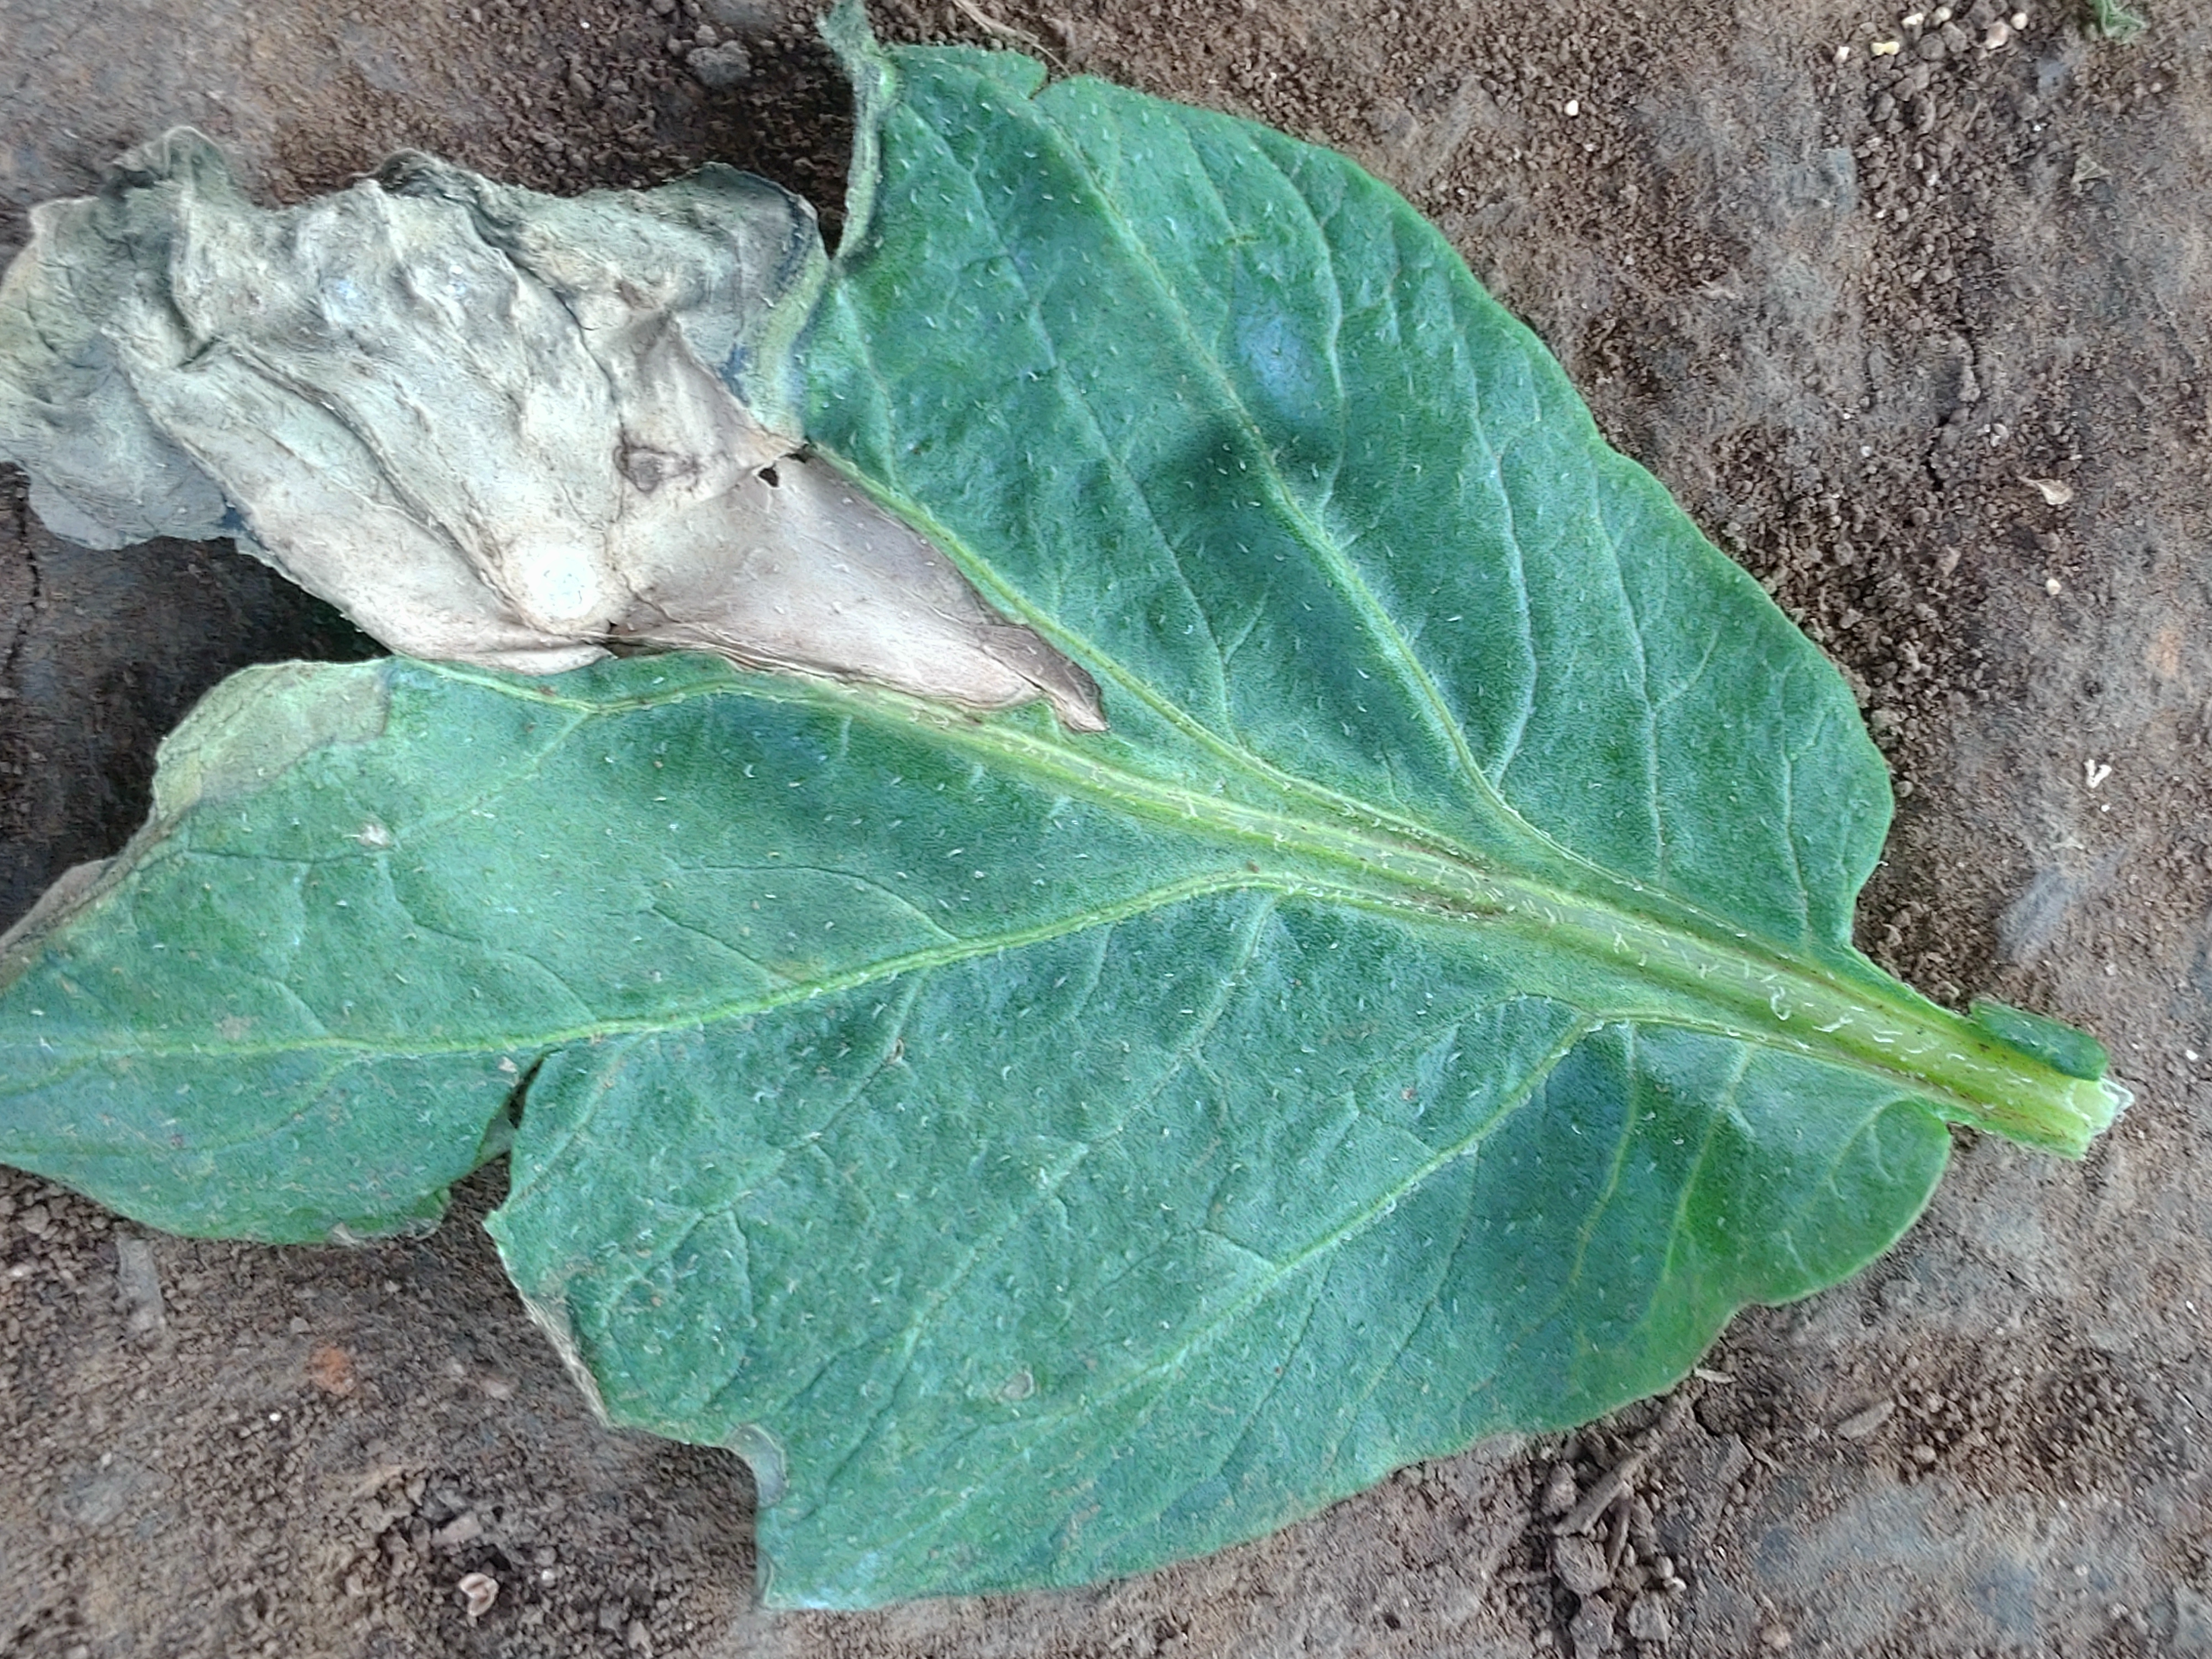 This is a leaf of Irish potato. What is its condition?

early blight
